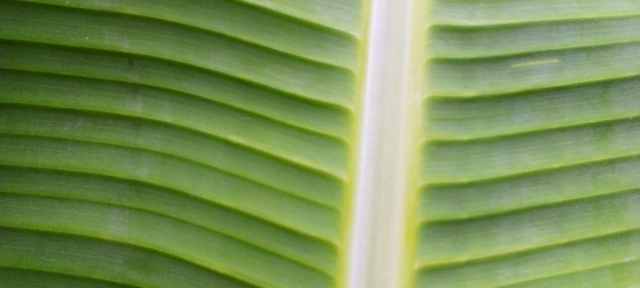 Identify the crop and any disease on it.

banana, healthy
